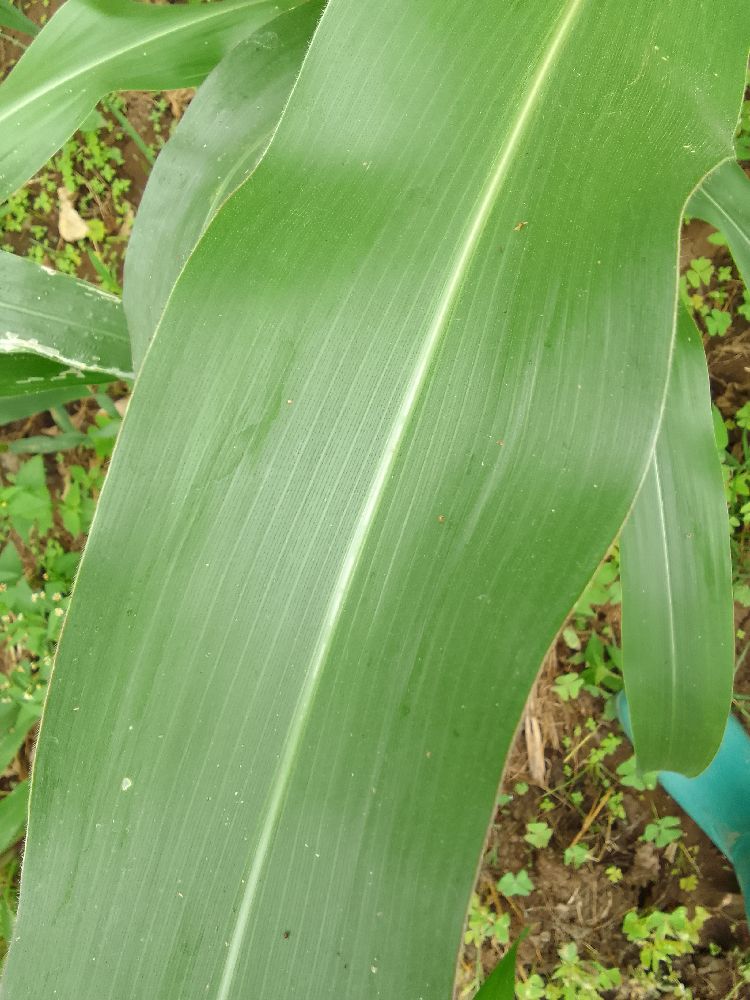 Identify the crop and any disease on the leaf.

maize, healthy
